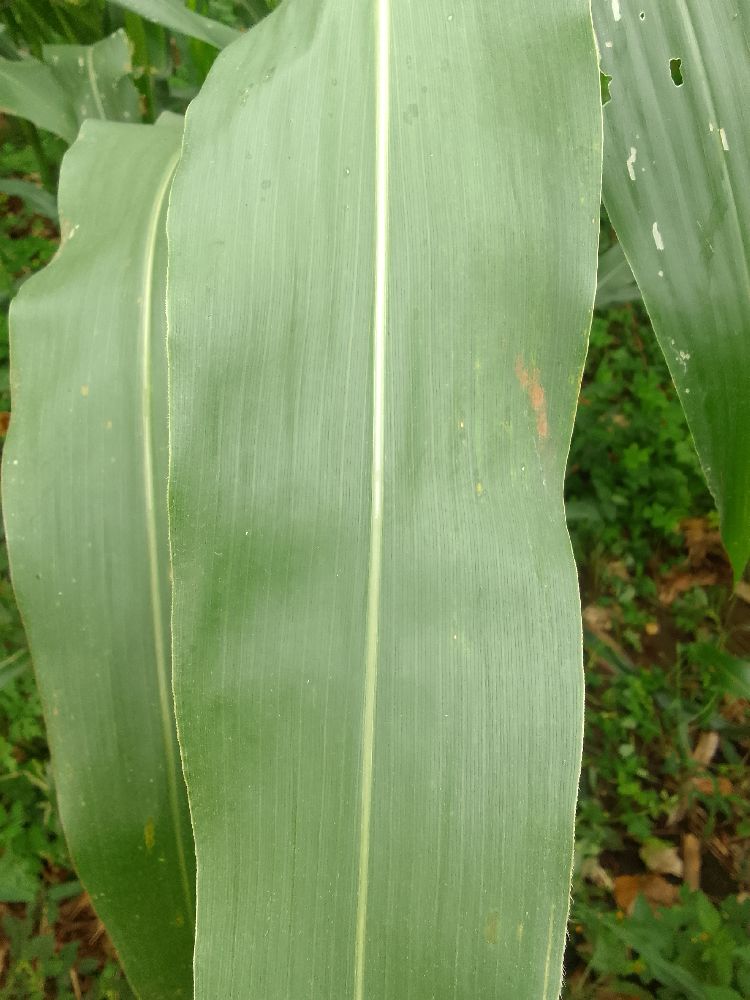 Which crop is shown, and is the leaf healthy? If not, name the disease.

maize, healthy
